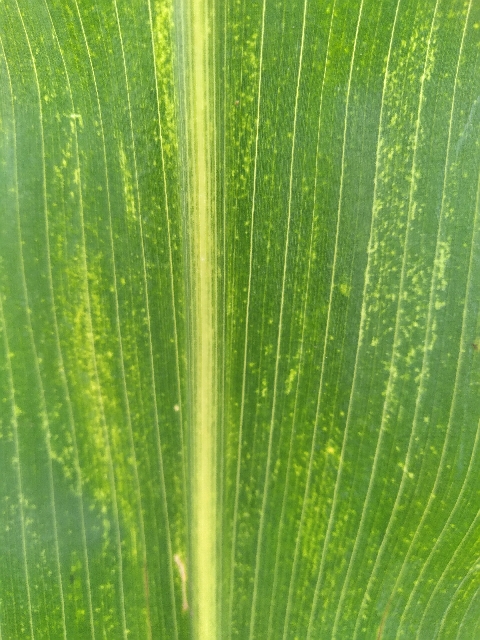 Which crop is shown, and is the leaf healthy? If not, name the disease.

maize, maize lethal necrosis
